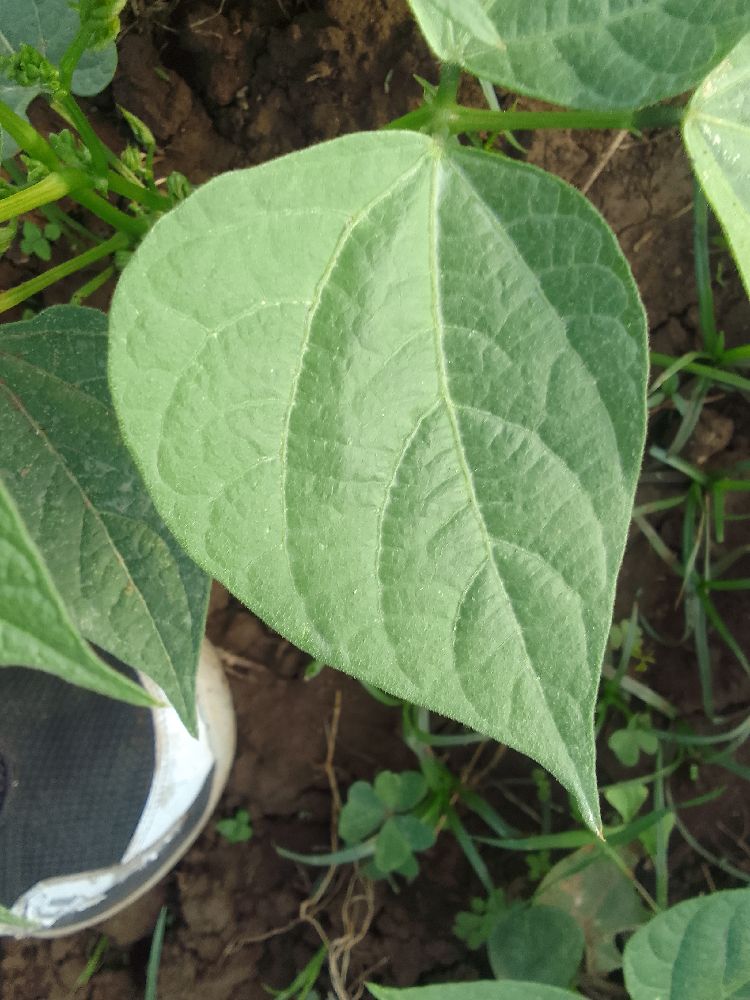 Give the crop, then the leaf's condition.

common bean, healthy
